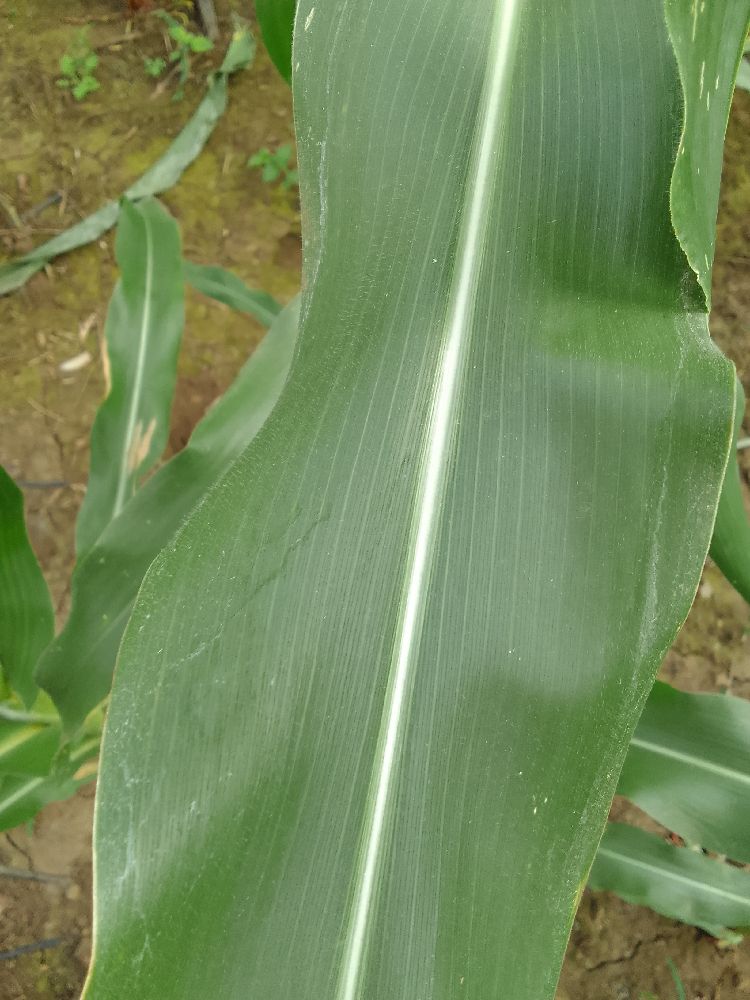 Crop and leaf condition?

maize, healthy
